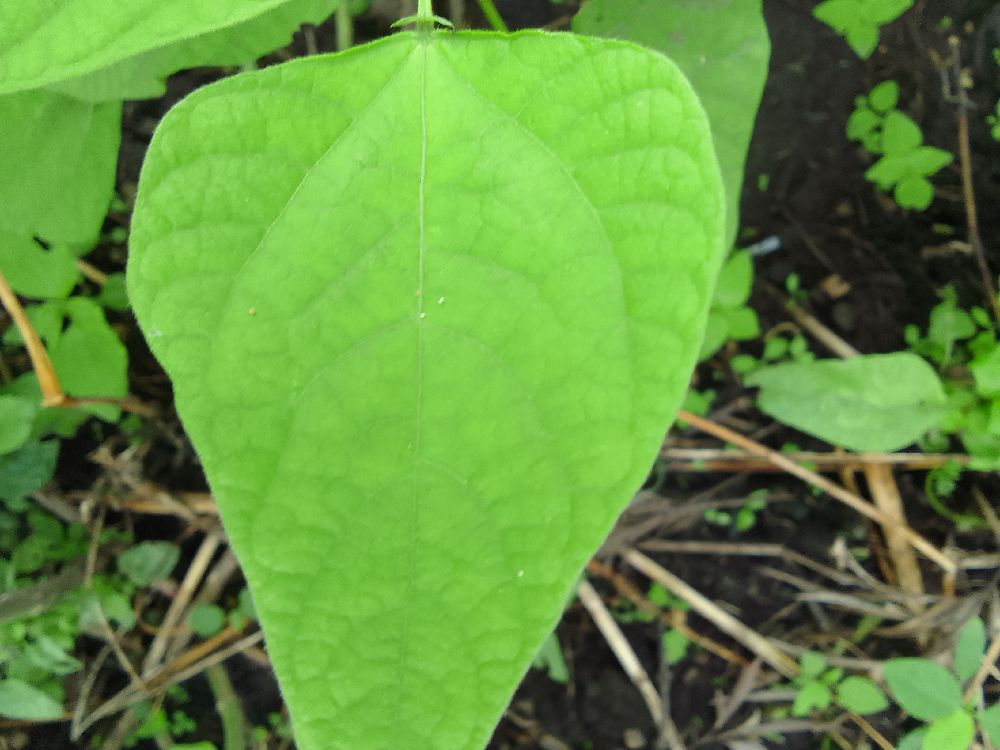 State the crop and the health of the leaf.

common bean, healthy
